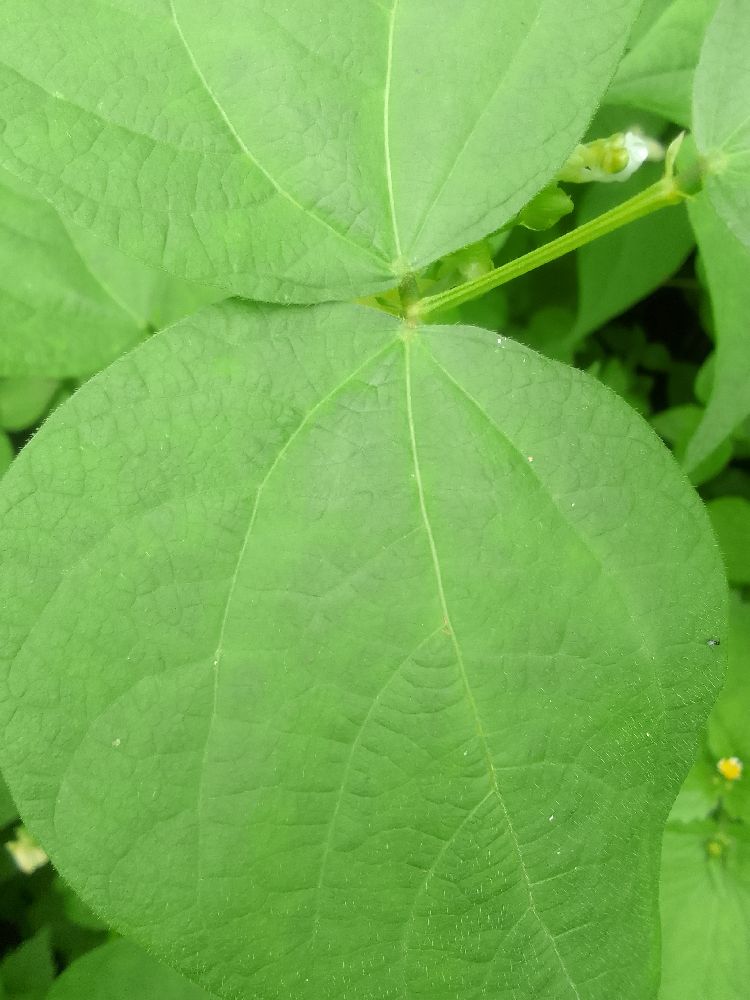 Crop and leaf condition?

common bean, healthy
